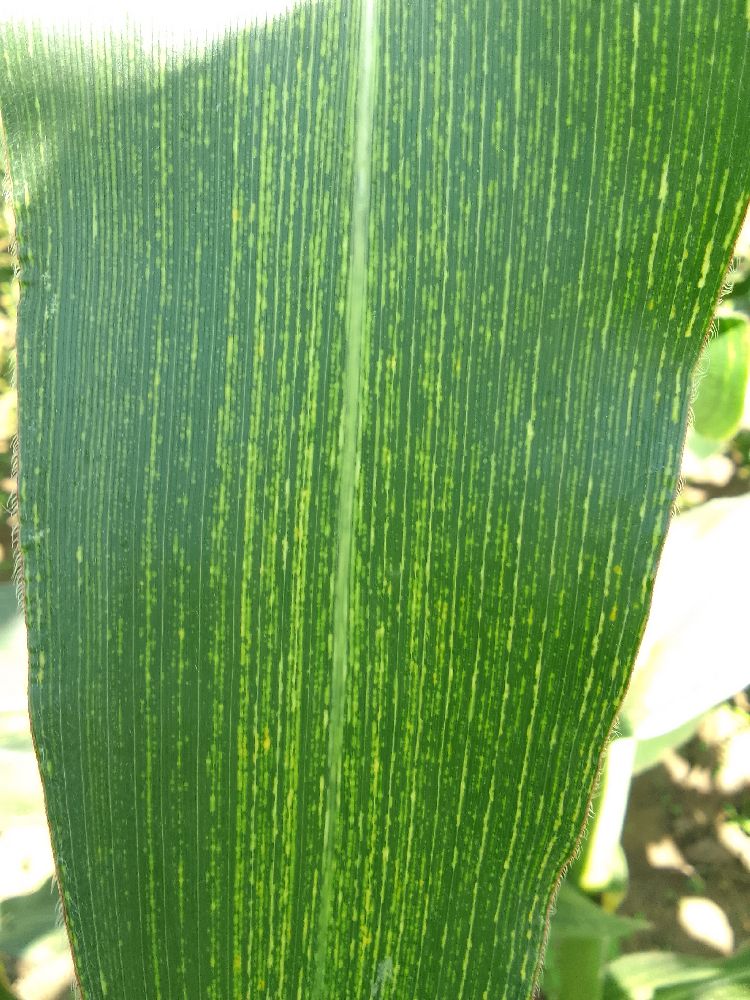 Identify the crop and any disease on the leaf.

maize, maize streak virus
